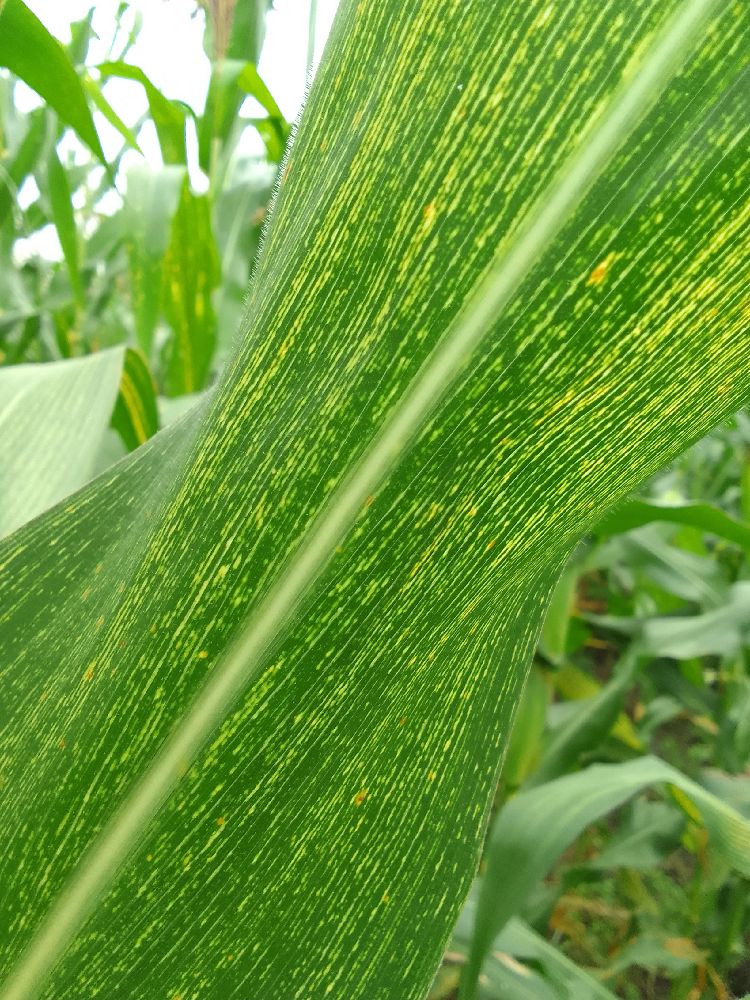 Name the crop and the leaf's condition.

maize, maize streak virus
